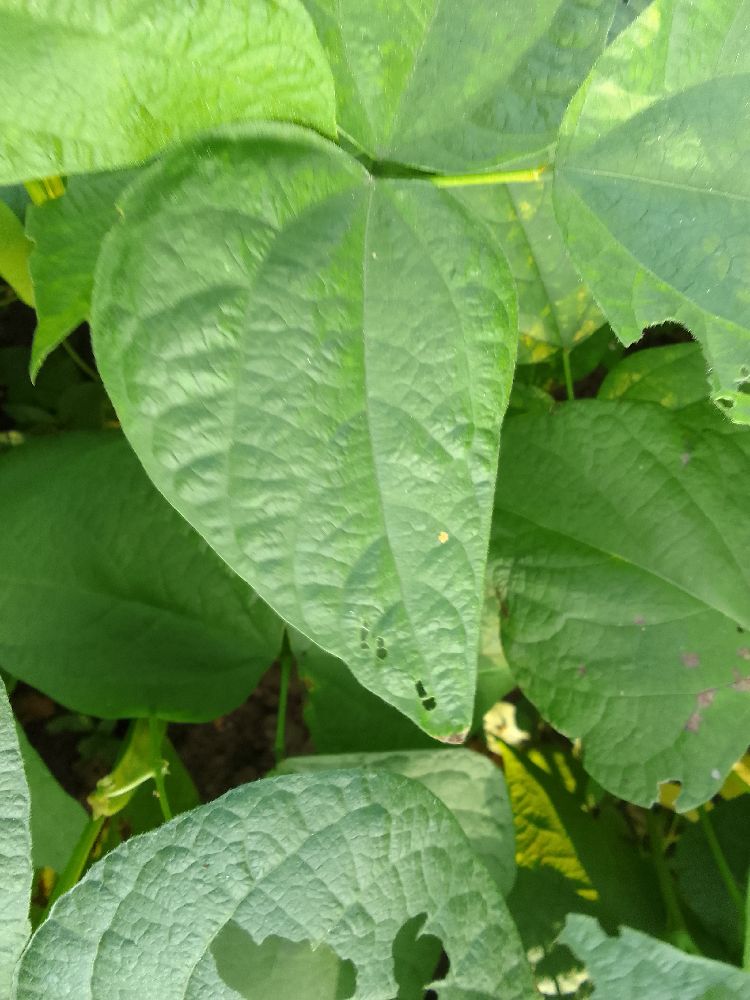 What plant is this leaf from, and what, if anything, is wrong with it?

common bean, healthy
